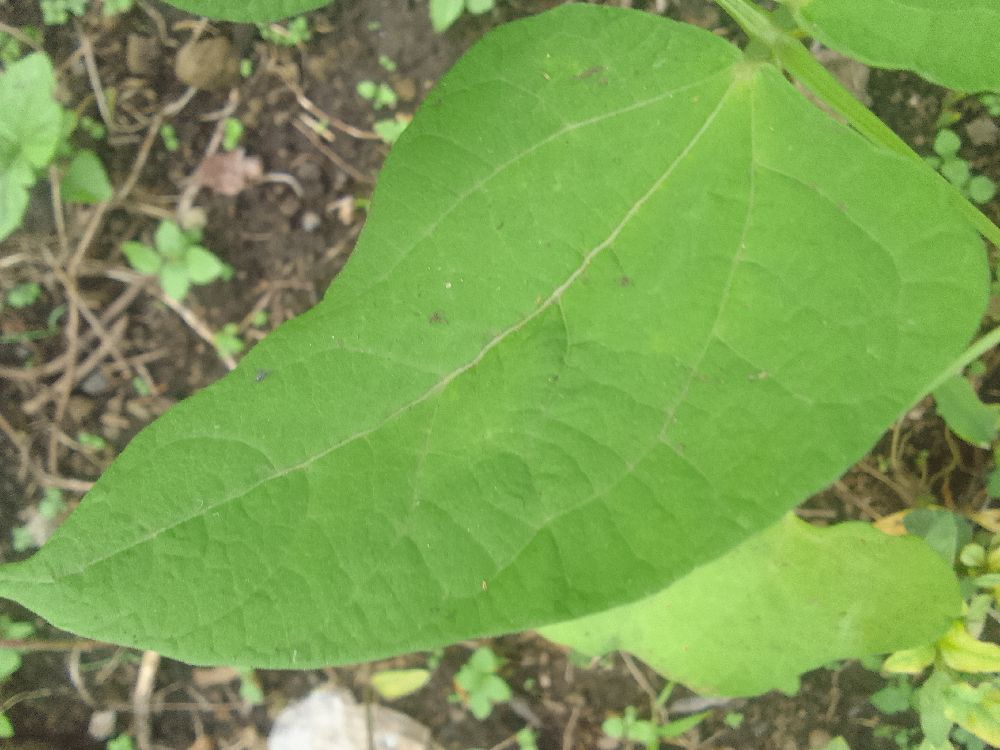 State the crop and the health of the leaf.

common bean, healthy
